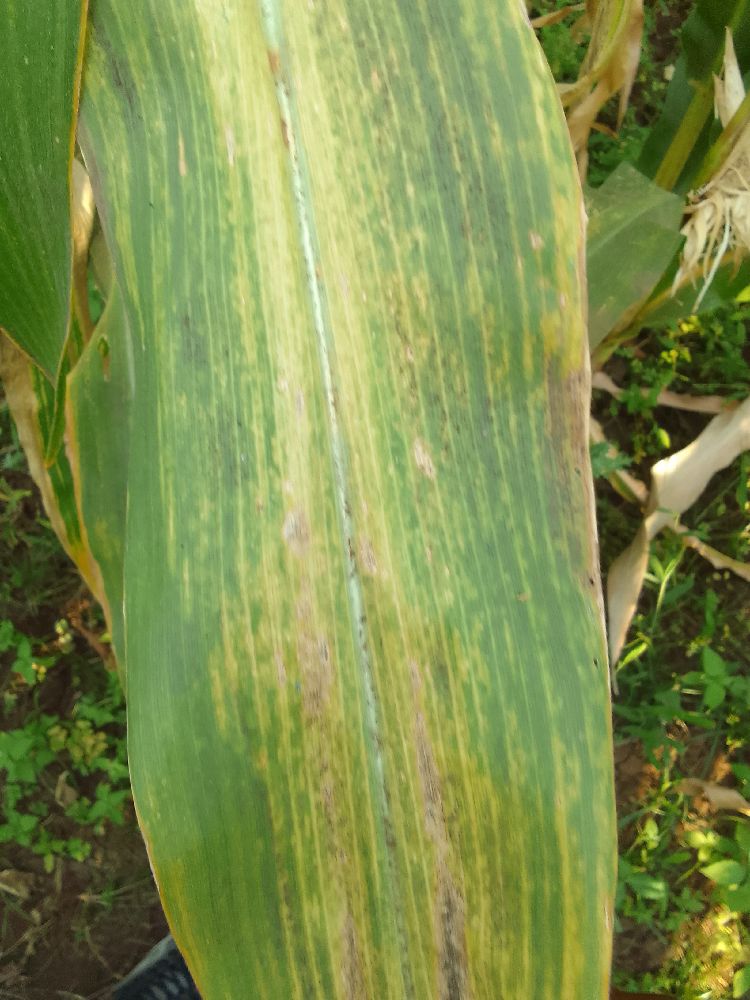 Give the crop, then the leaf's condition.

maize, maize lethal necrosis
